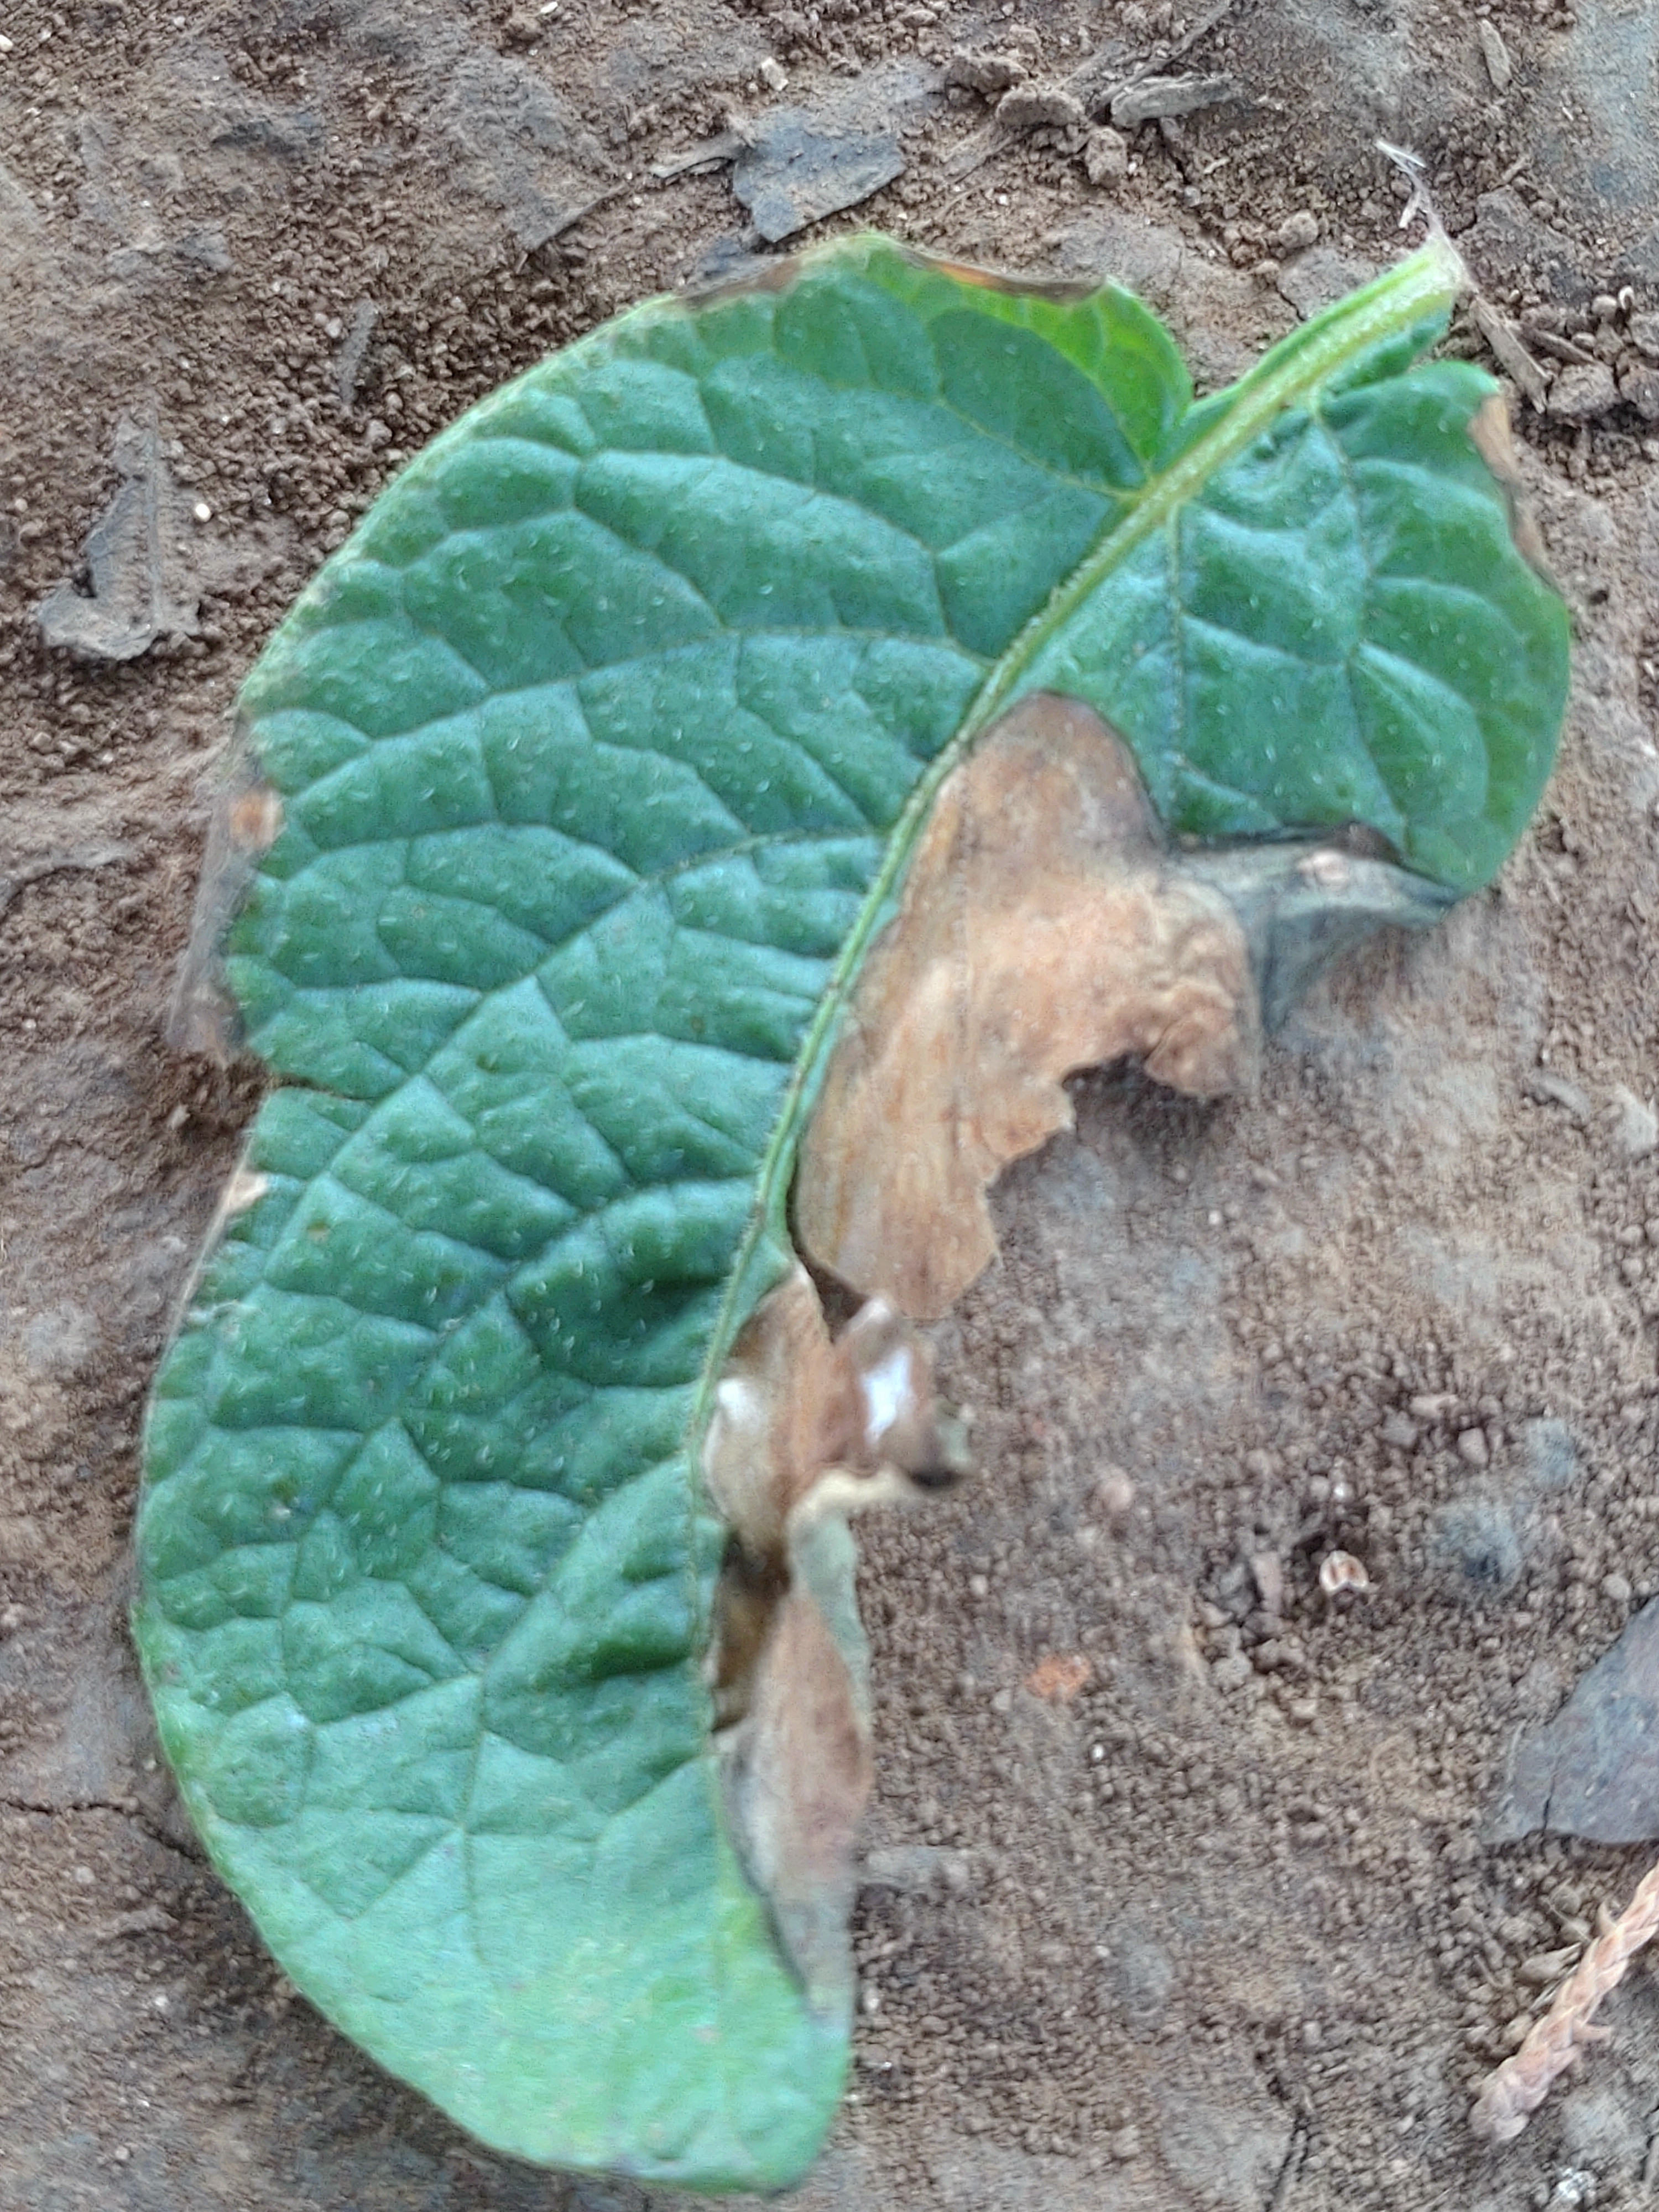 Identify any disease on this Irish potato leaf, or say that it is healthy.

early blight
